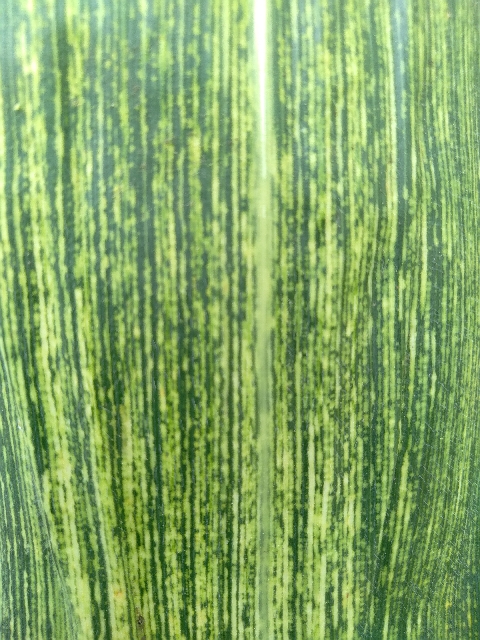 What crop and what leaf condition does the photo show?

maize, maize streak virus
